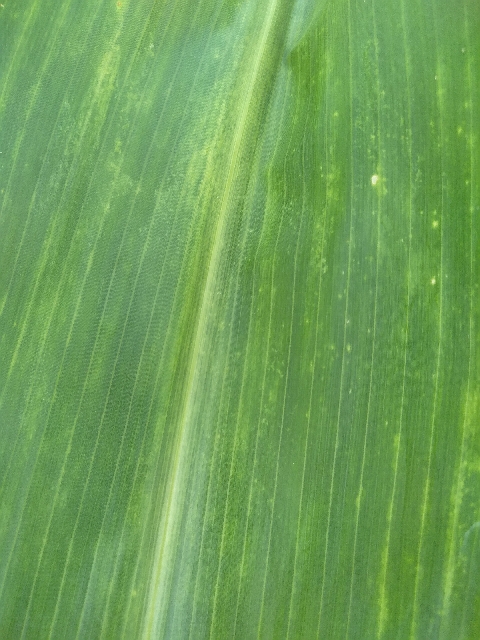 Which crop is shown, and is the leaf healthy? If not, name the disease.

maize, maize lethal necrosis
